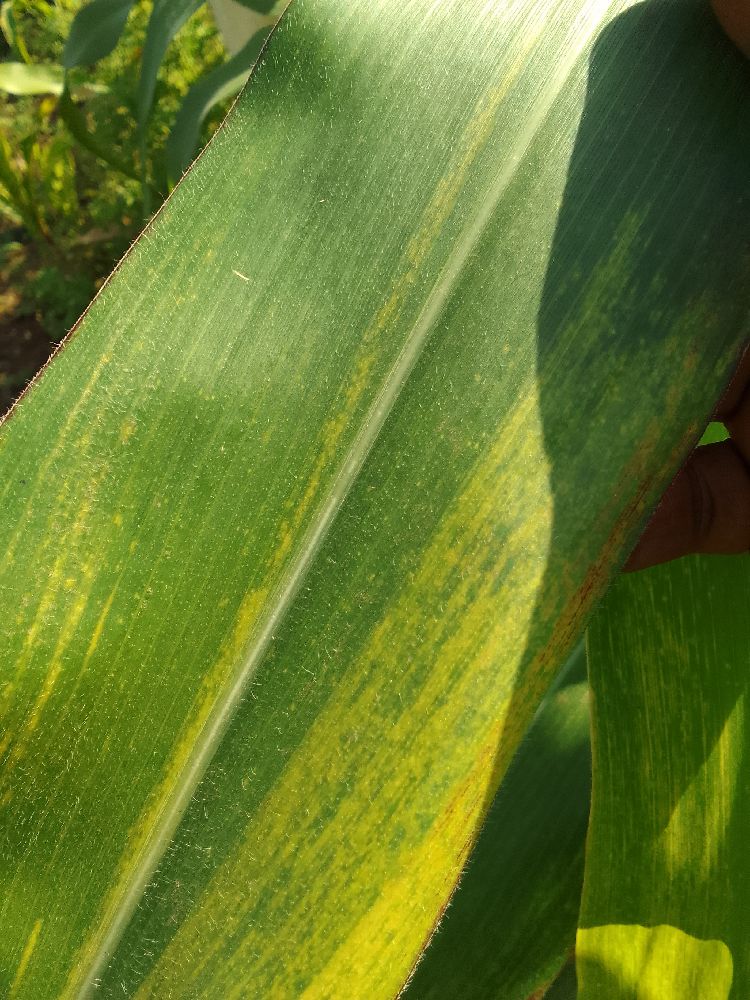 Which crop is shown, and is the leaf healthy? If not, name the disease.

maize, maize lethal necrosis
